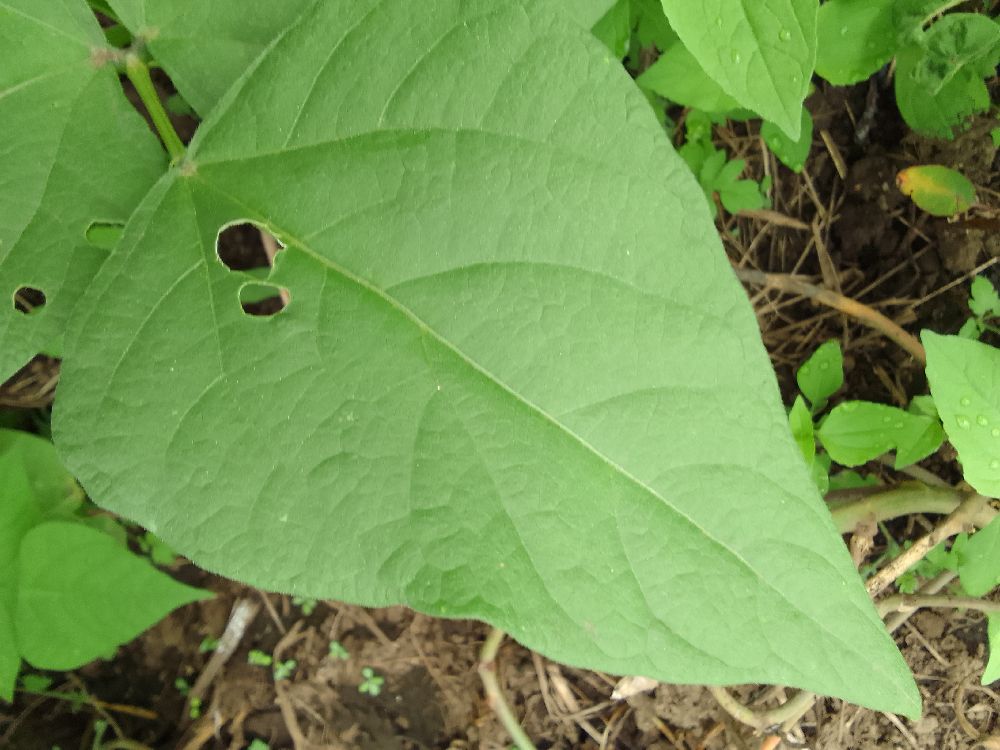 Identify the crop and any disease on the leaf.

common bean, healthy
